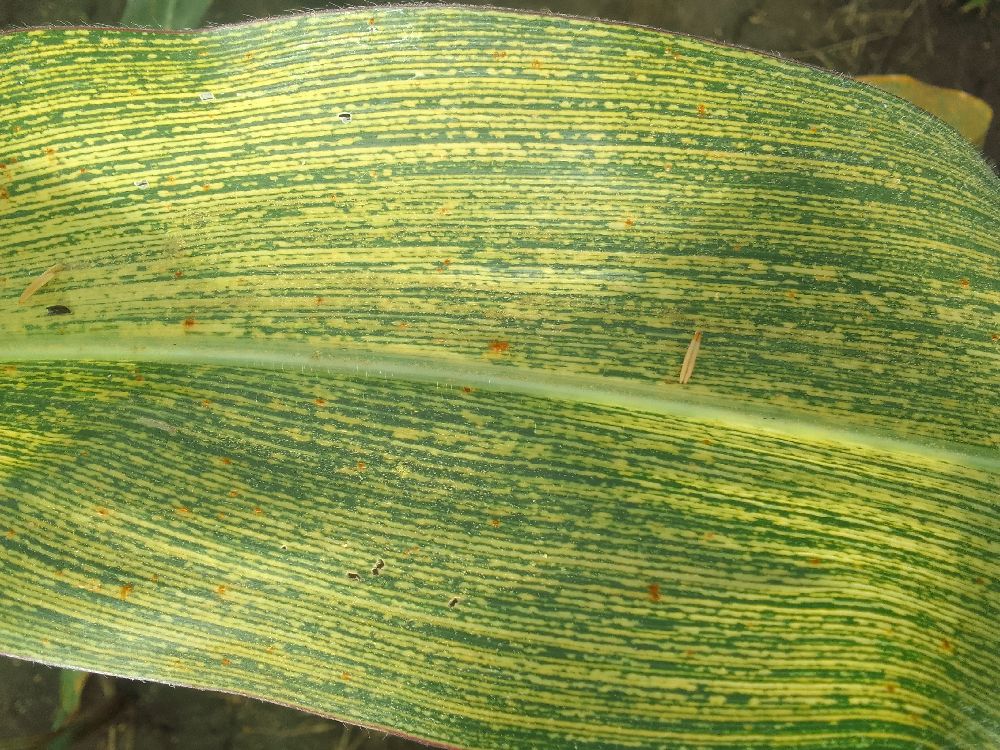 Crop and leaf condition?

maize, maize streak virus
